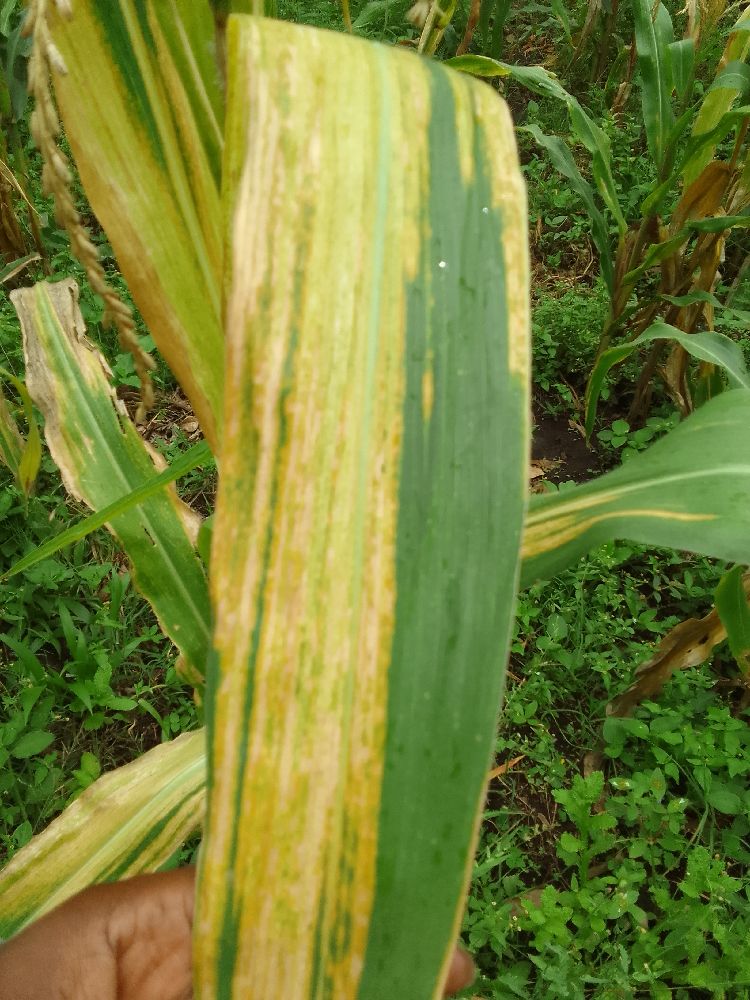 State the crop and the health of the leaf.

maize, maize lethal necrosis
